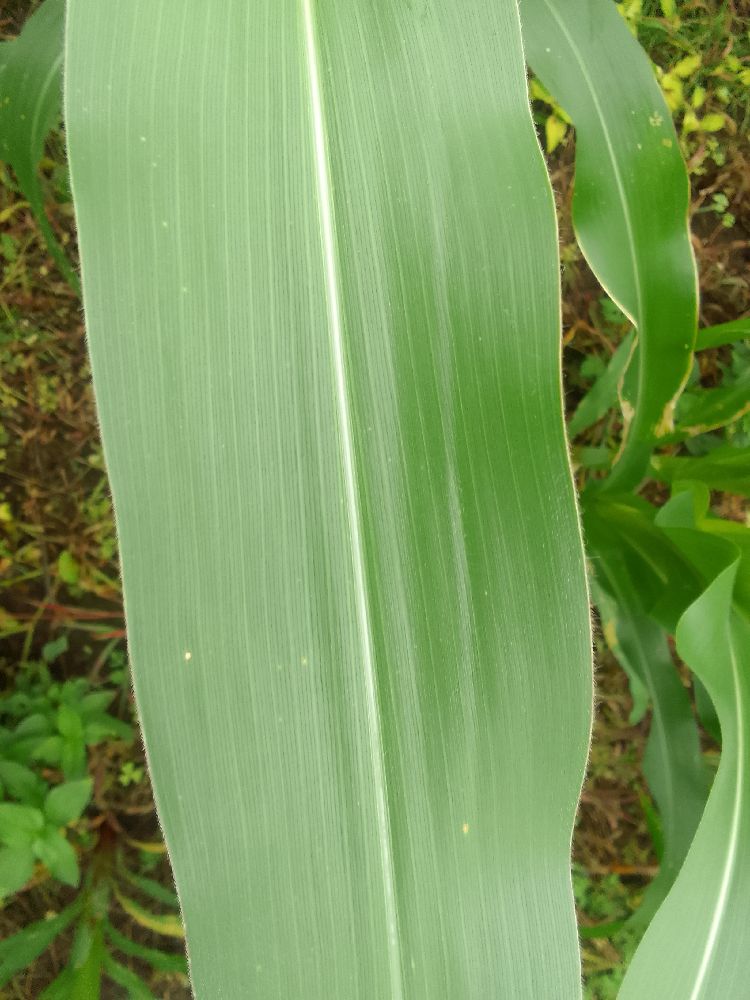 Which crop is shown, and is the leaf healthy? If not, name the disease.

maize, healthy
